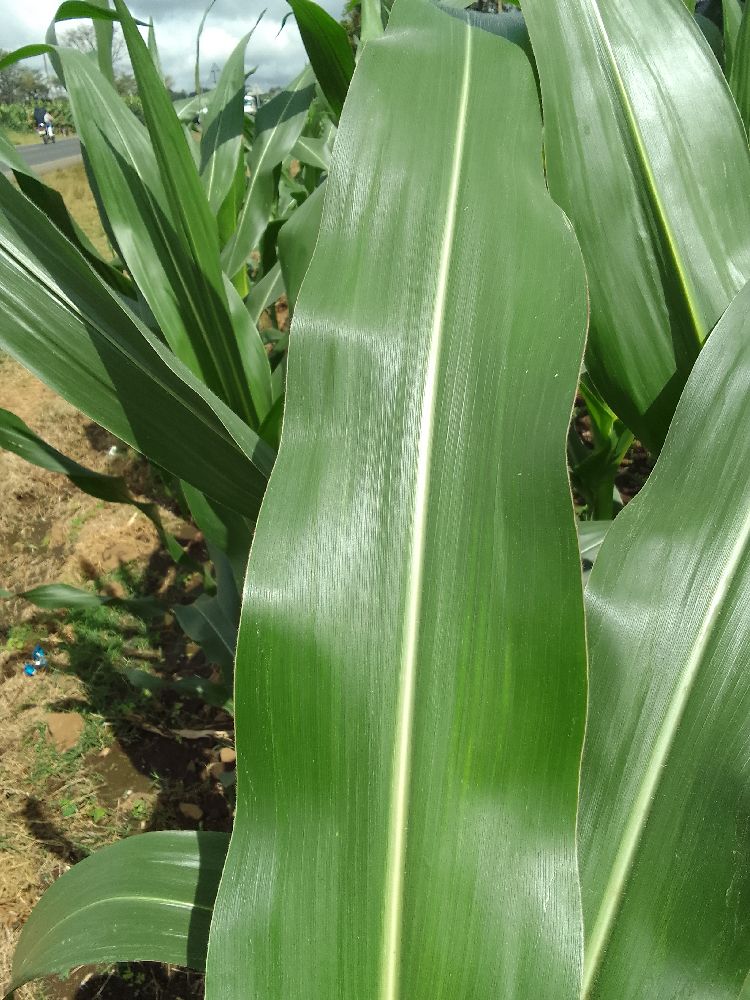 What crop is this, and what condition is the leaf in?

maize, healthy
